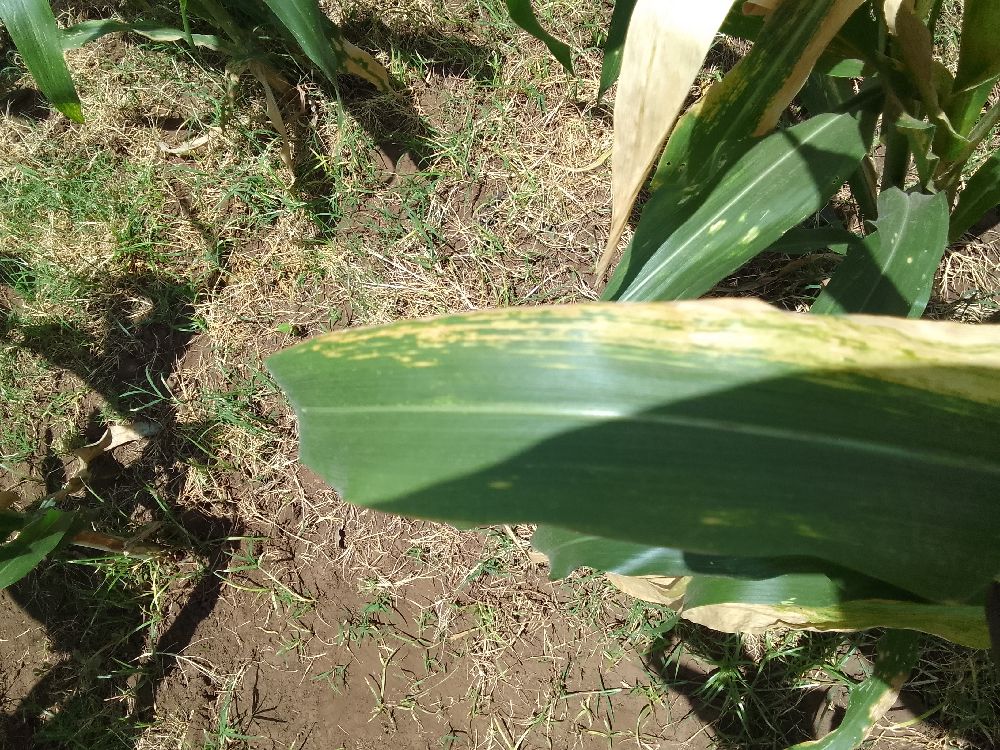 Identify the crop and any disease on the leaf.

maize, maize lethal necrosis
